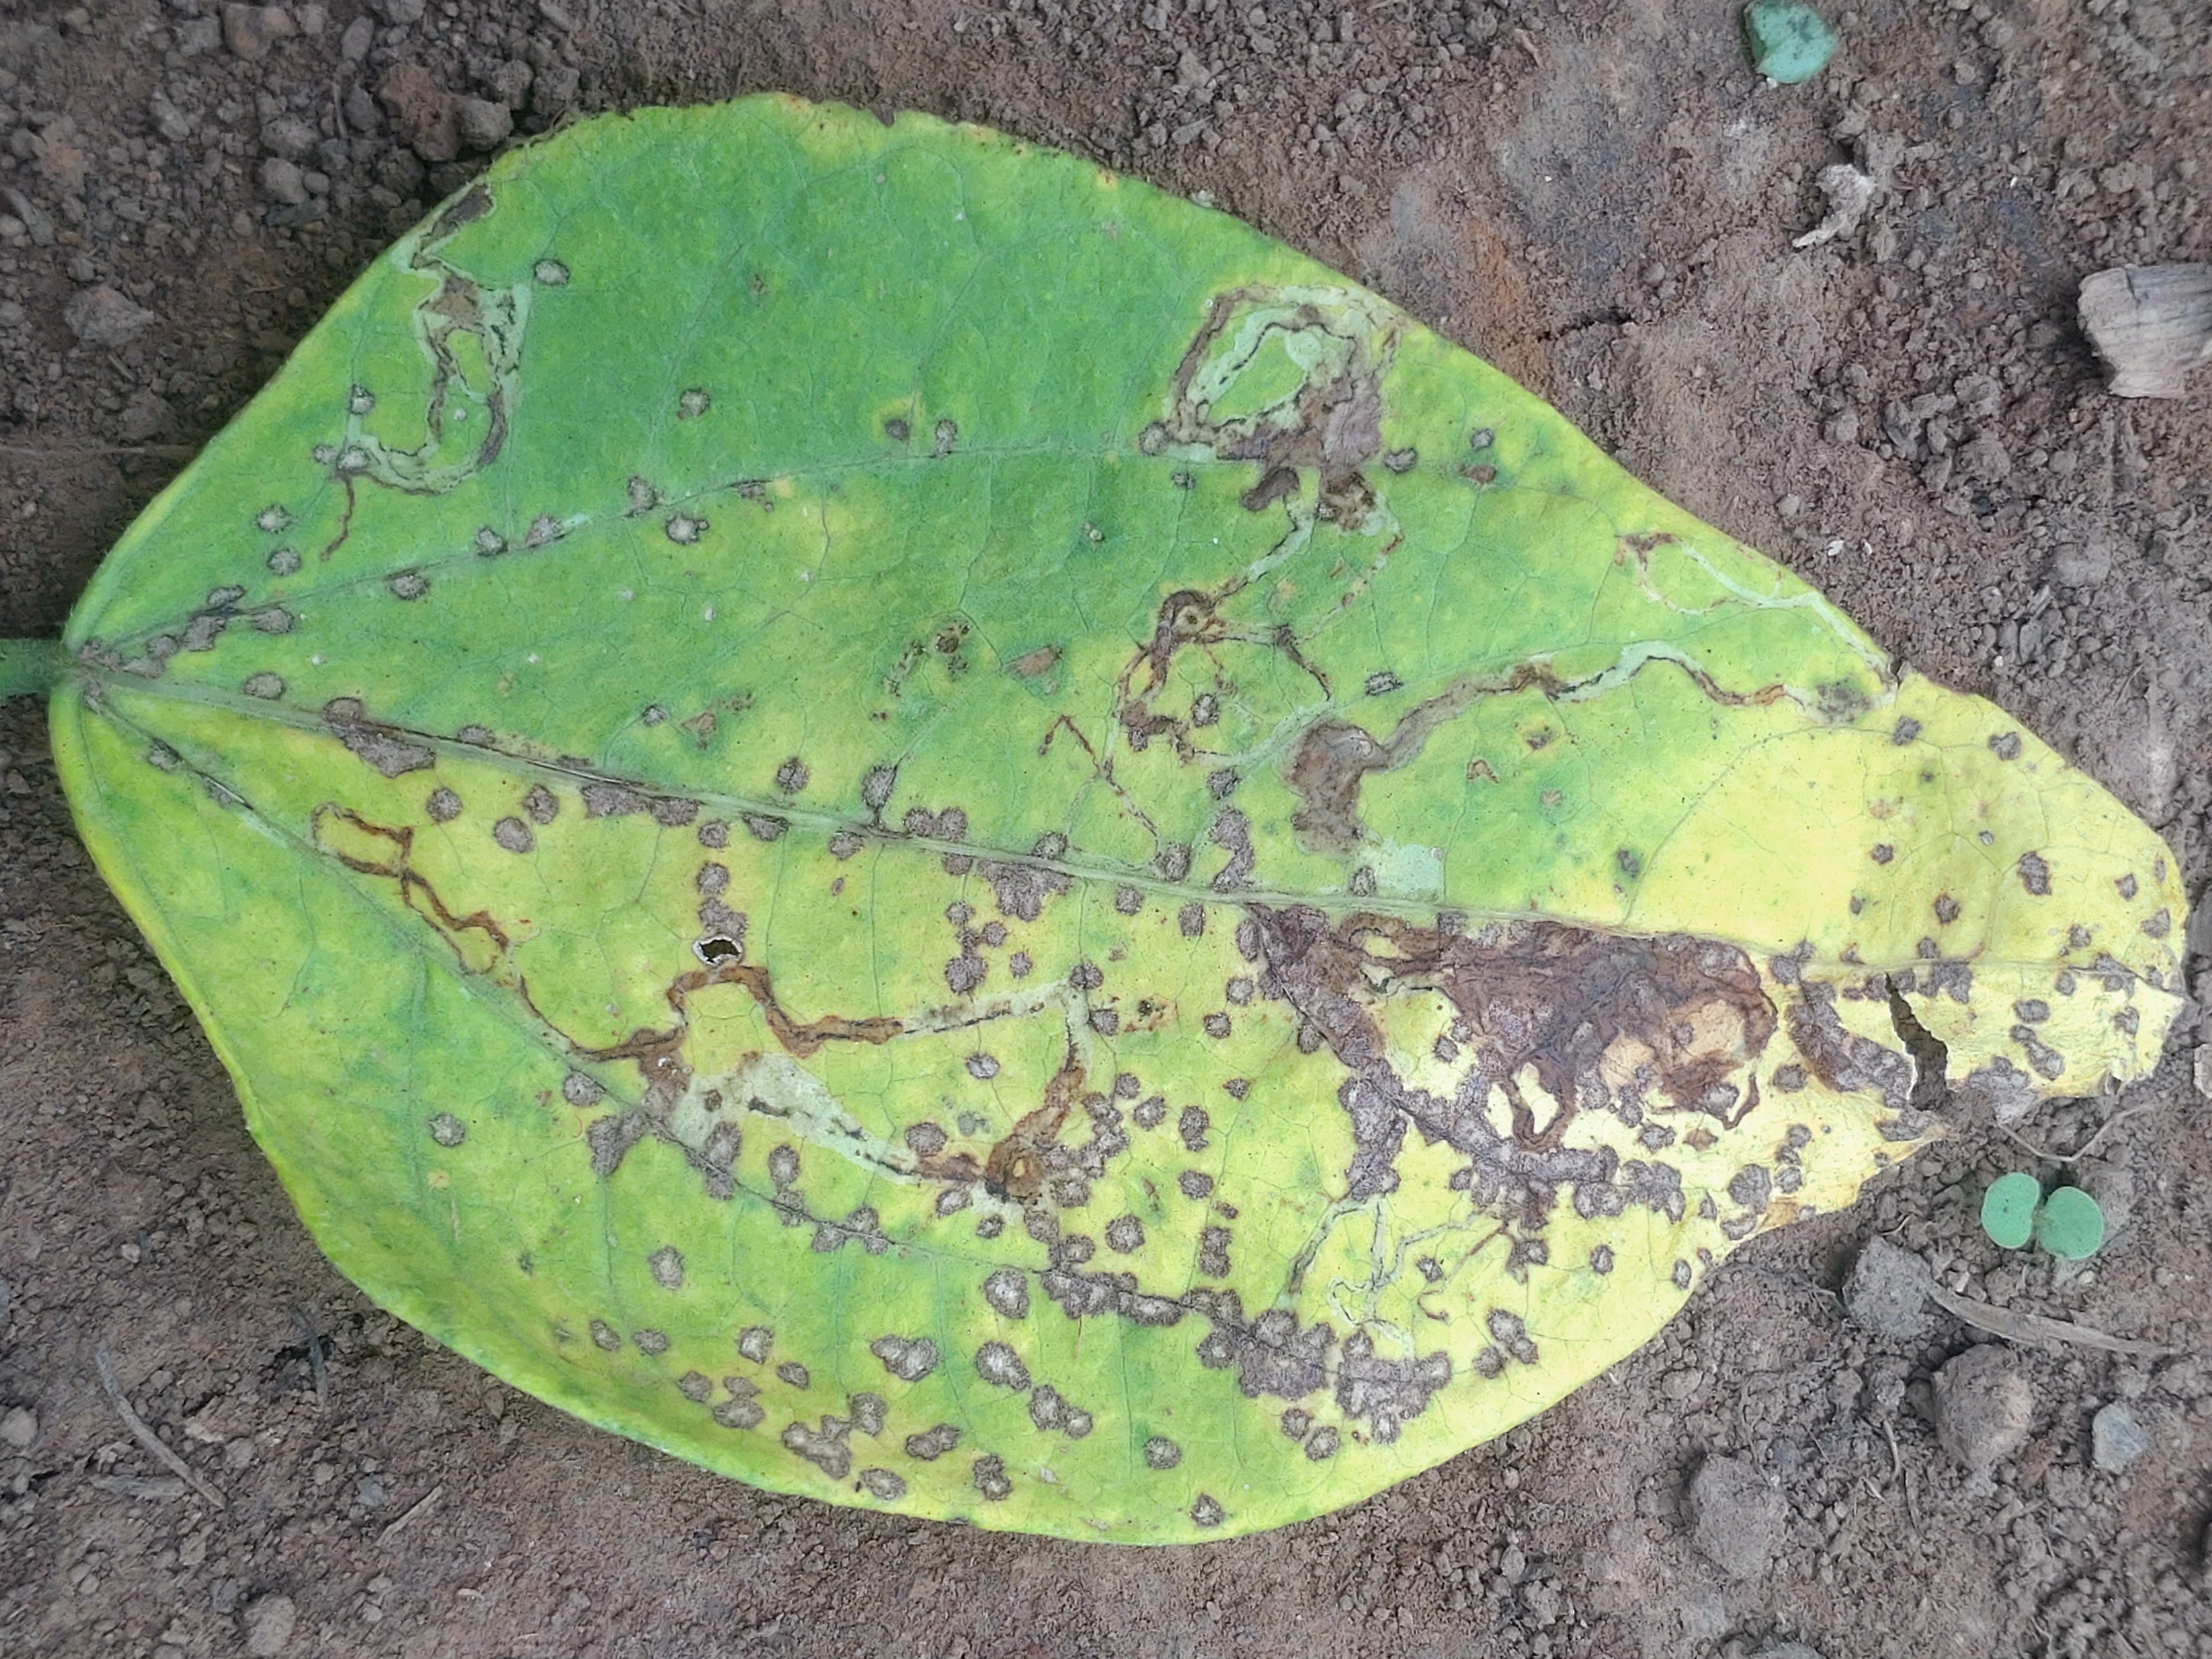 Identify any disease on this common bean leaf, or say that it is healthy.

anthracnose
